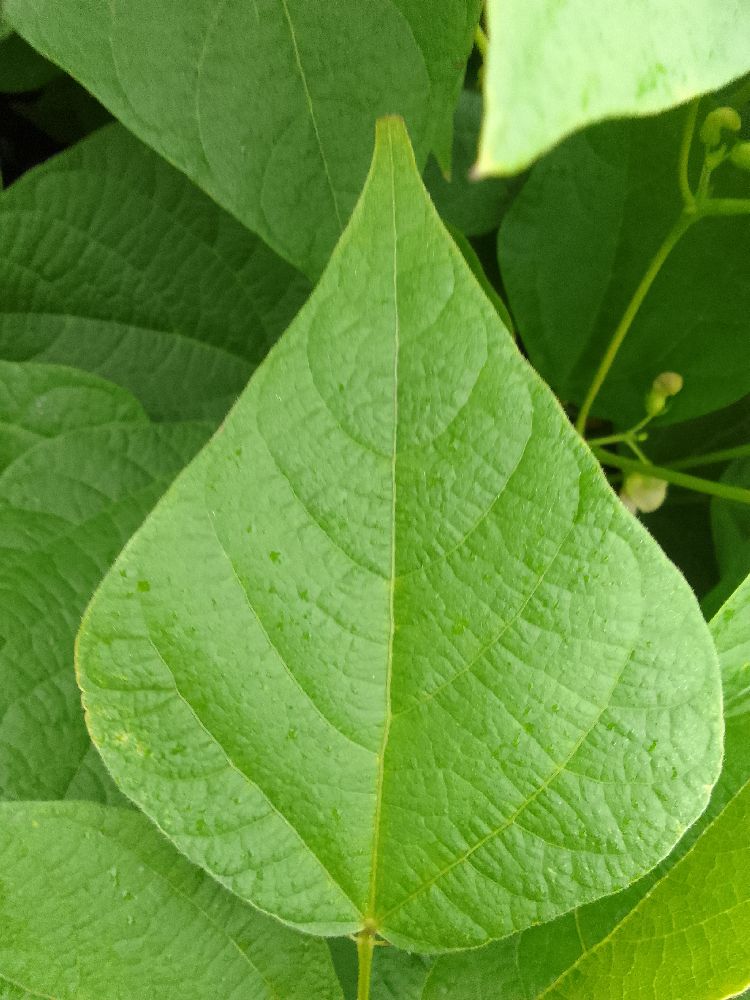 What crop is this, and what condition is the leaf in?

common bean, healthy
